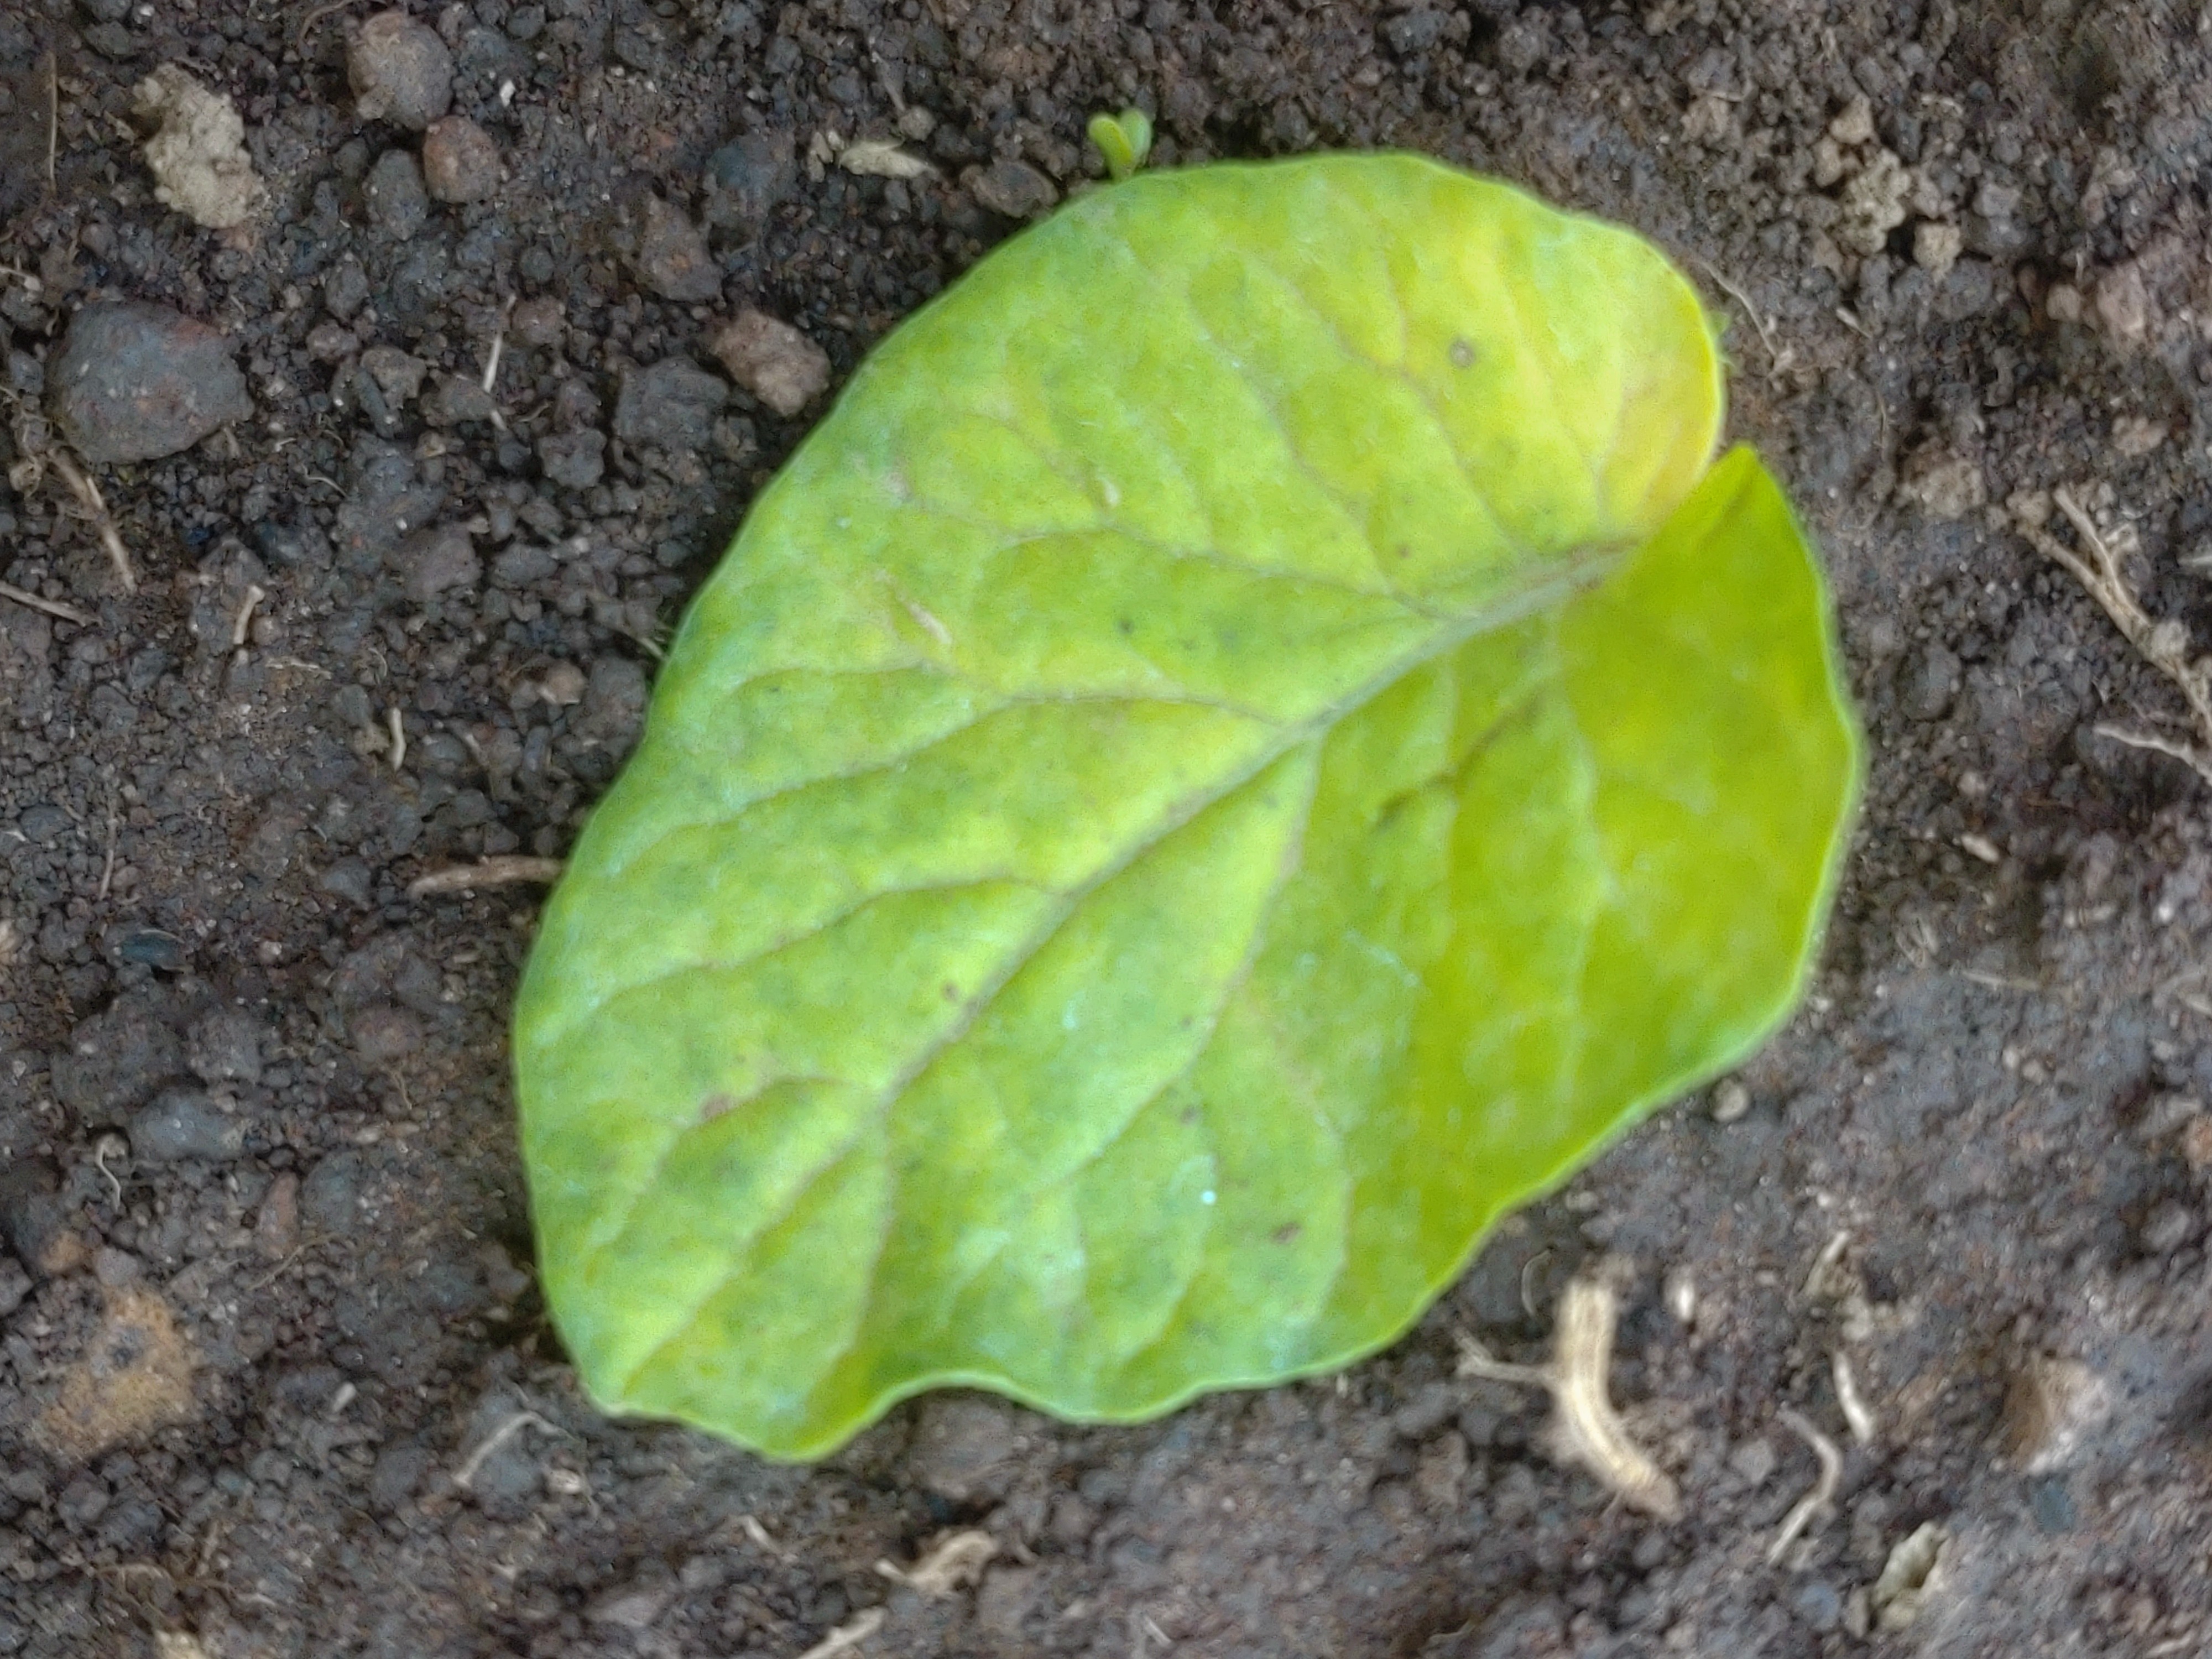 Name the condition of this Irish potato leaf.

late blight
